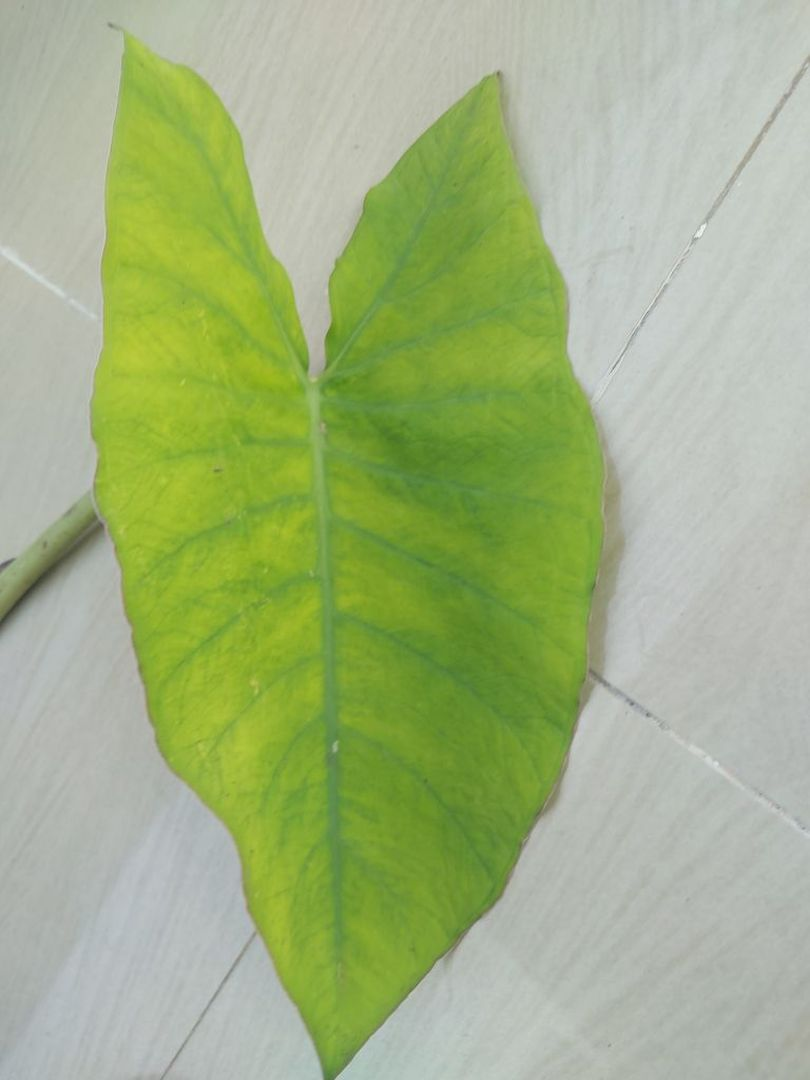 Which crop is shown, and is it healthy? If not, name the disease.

taro, mosaic
